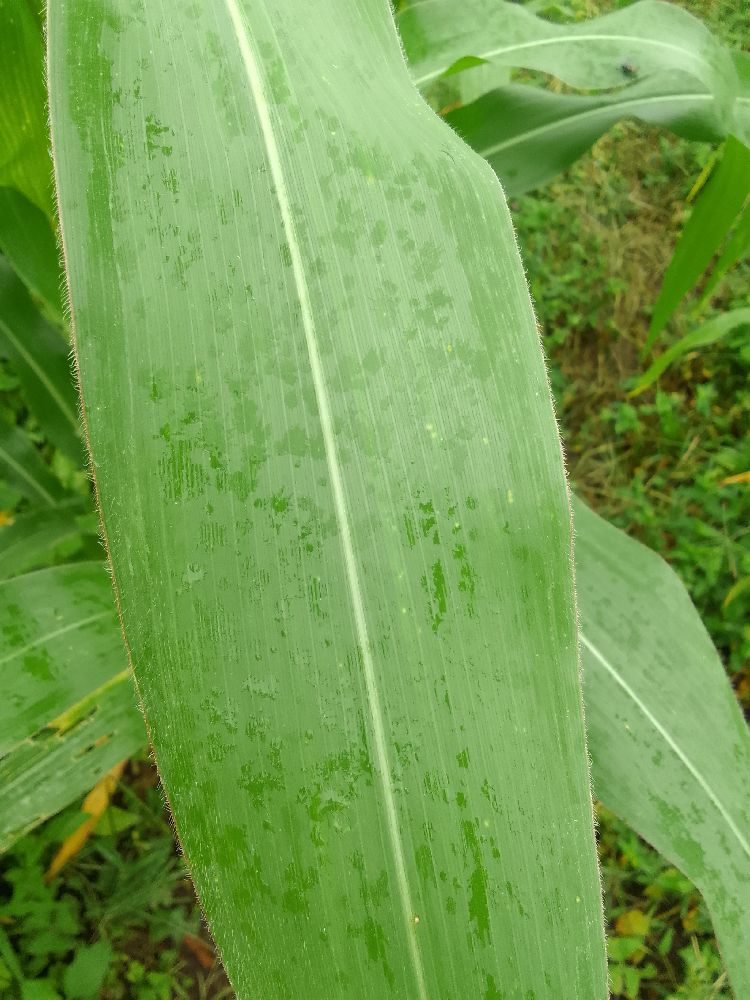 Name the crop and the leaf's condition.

maize, healthy
